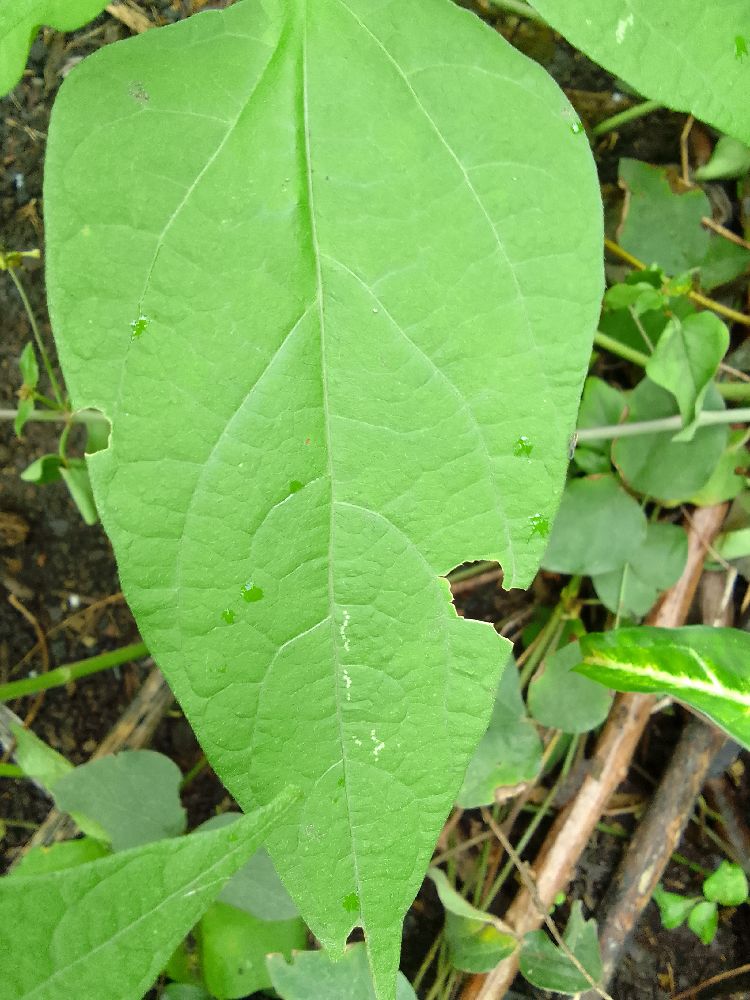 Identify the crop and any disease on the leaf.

common bean, healthy
